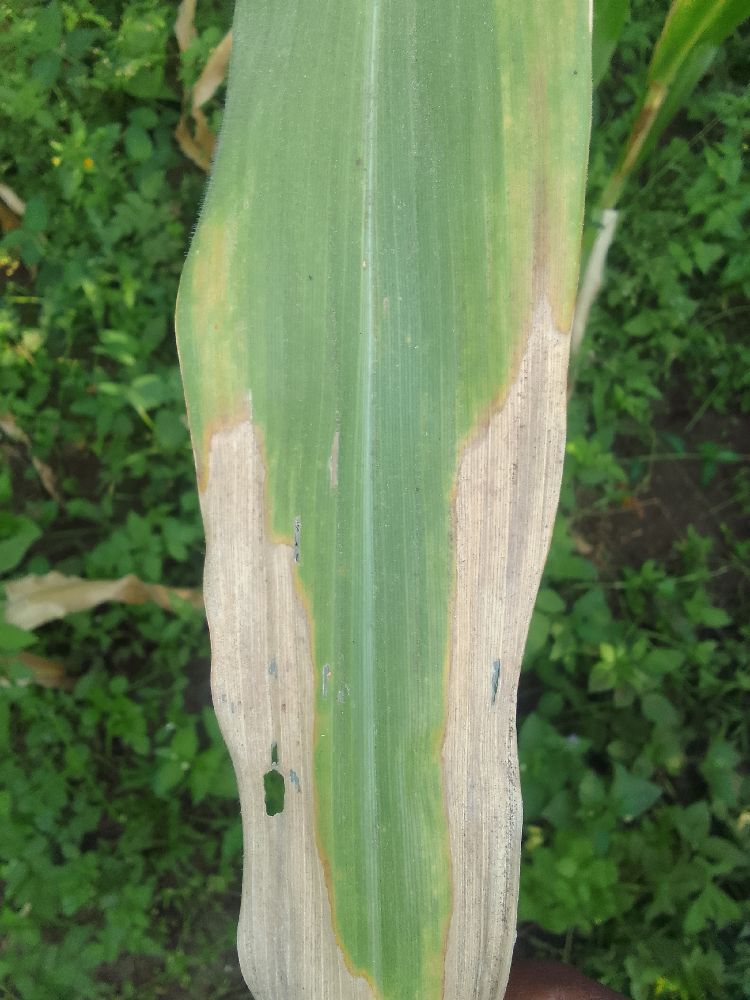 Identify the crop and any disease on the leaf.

maize, maize lethal necrosis
